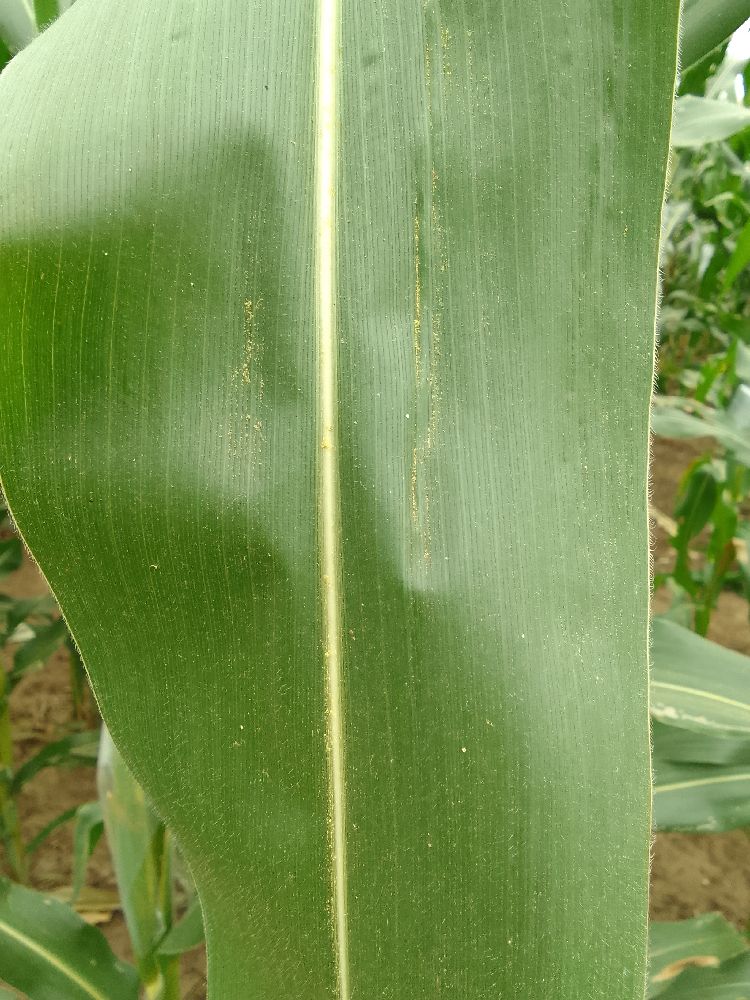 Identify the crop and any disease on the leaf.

maize, healthy
